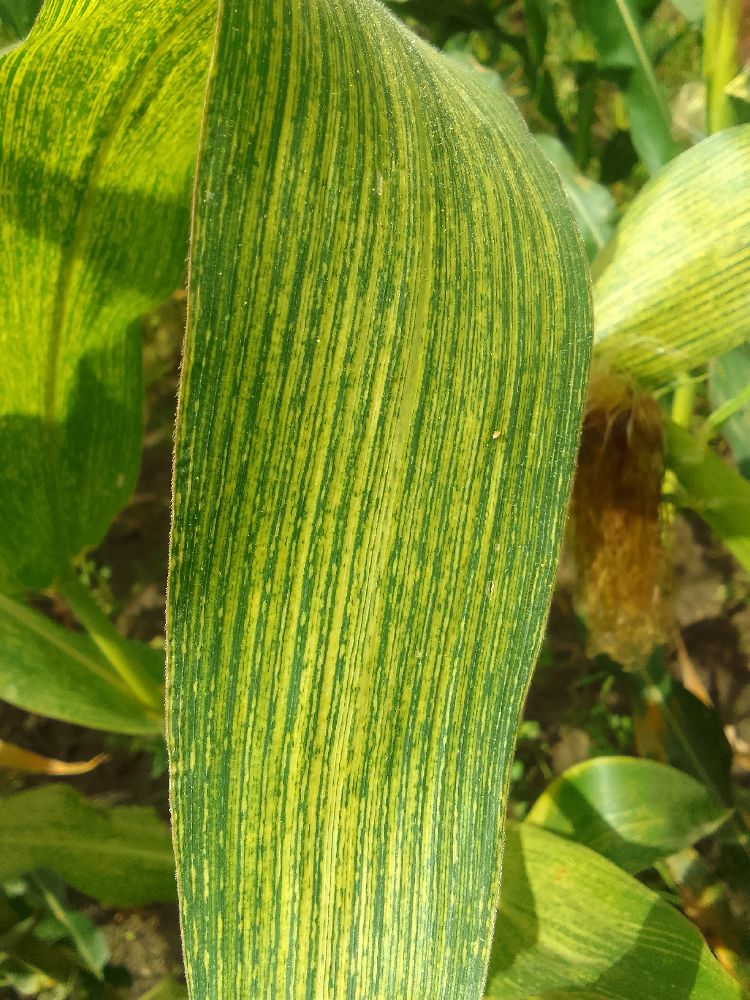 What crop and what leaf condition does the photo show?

maize, maize streak virus
